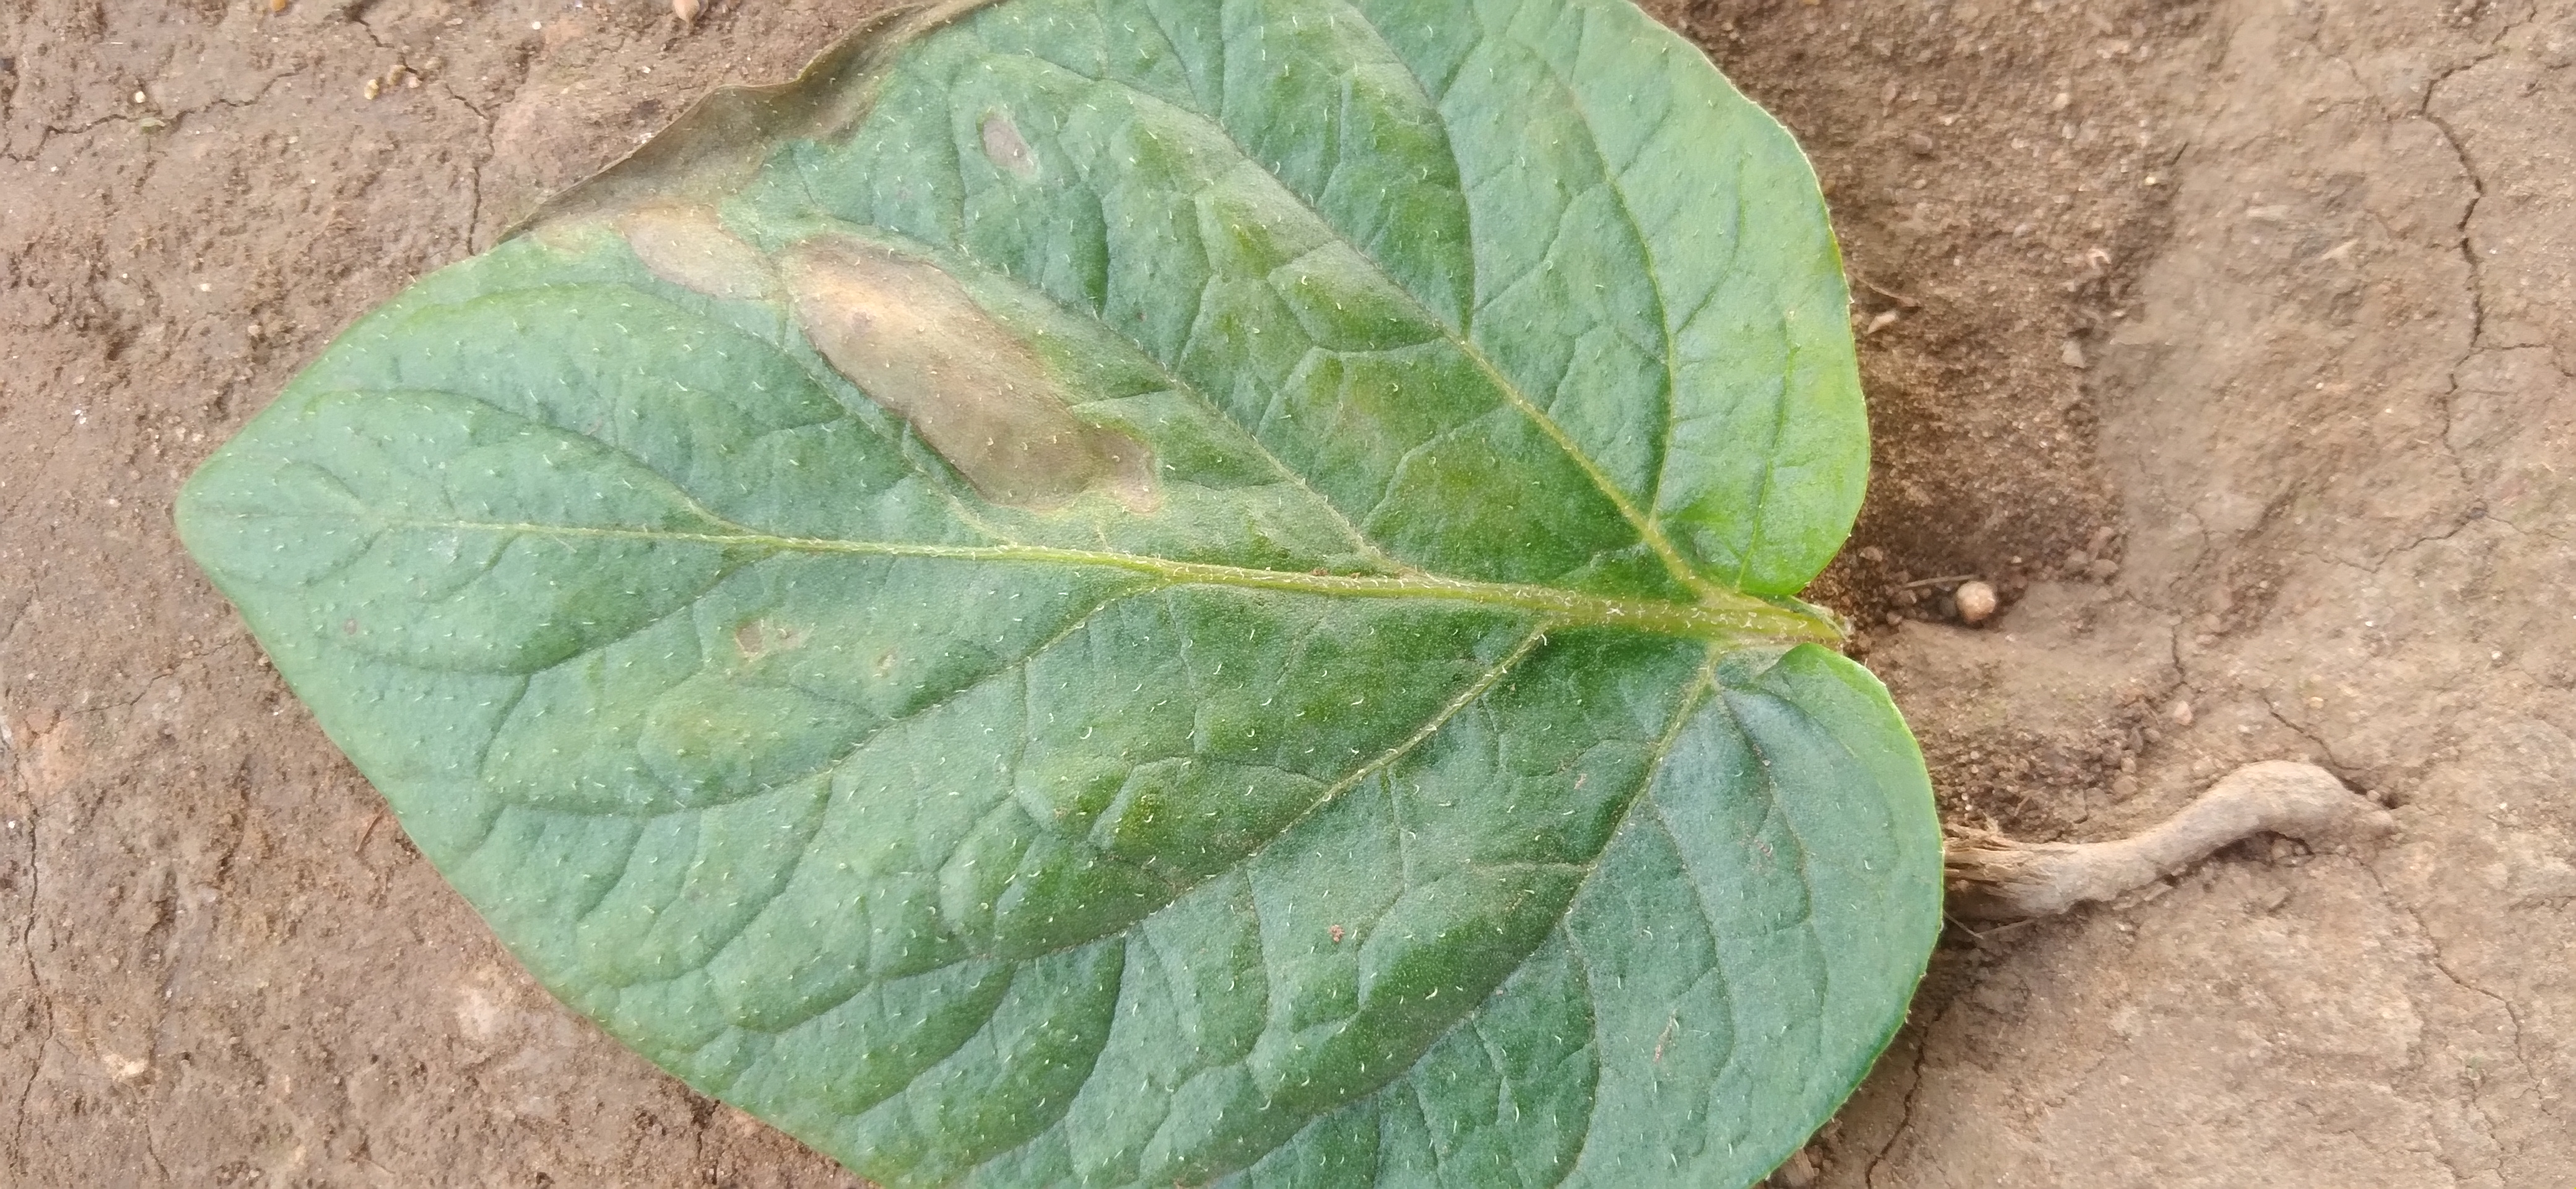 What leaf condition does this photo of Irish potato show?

early blight
